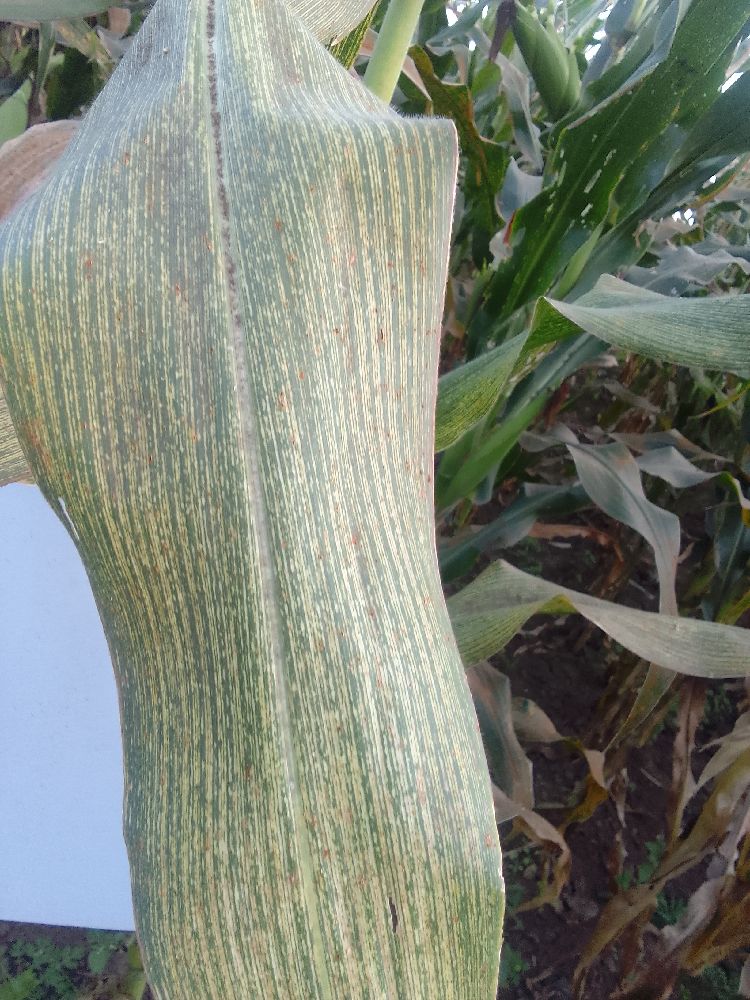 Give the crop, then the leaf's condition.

maize, maize streak virus
